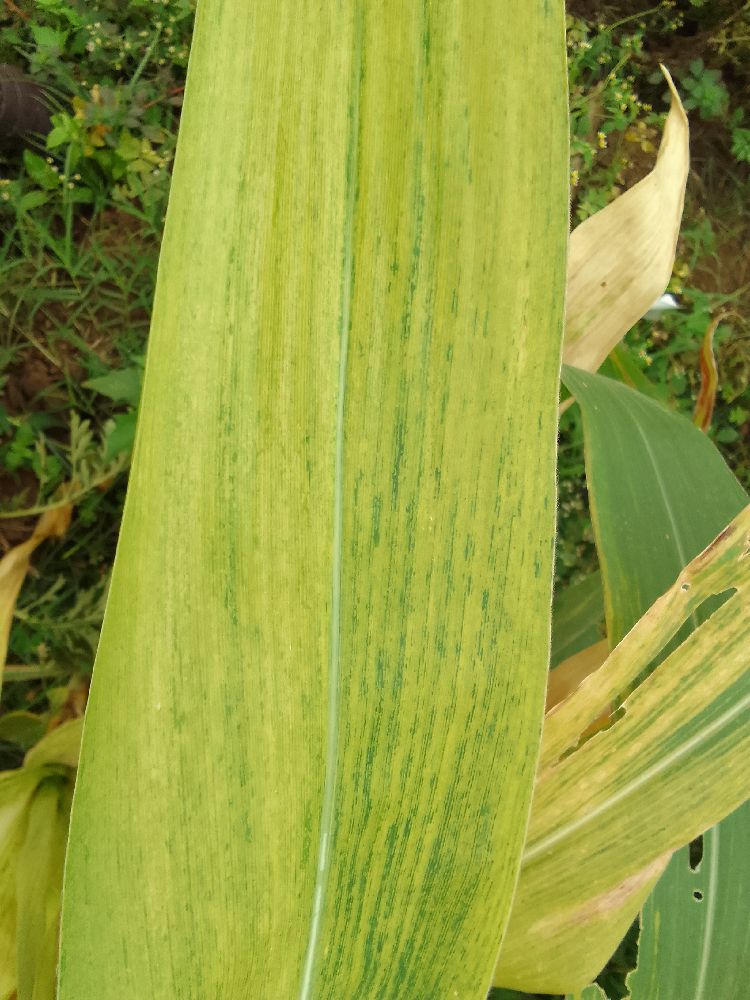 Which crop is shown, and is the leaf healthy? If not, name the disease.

maize, maize lethal necrosis
